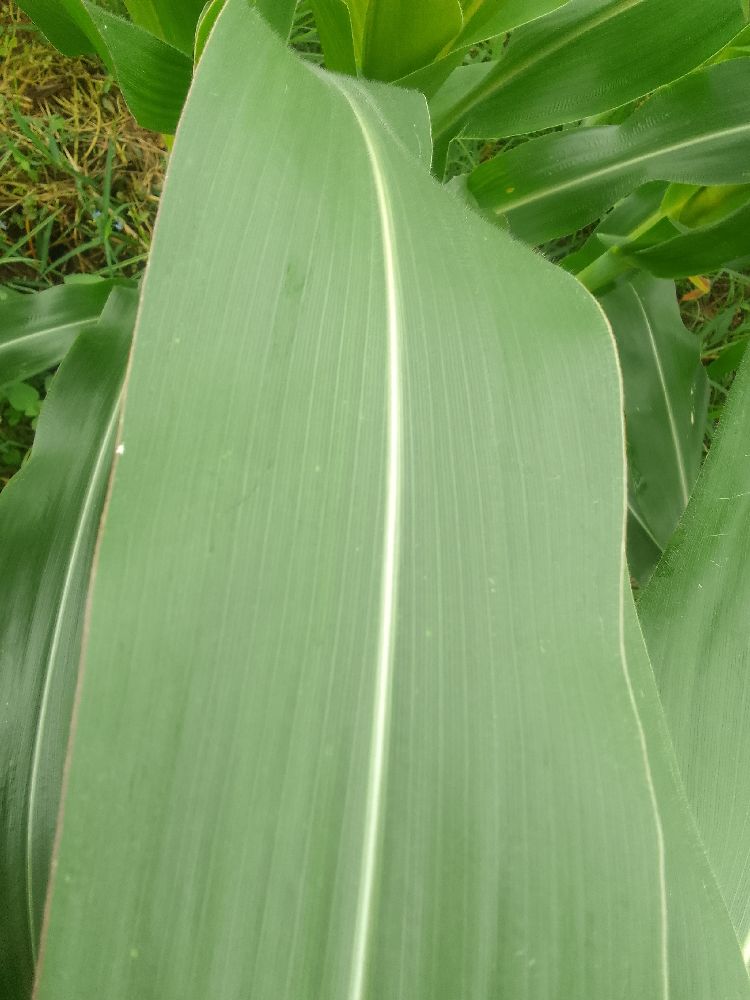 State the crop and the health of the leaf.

maize, healthy
